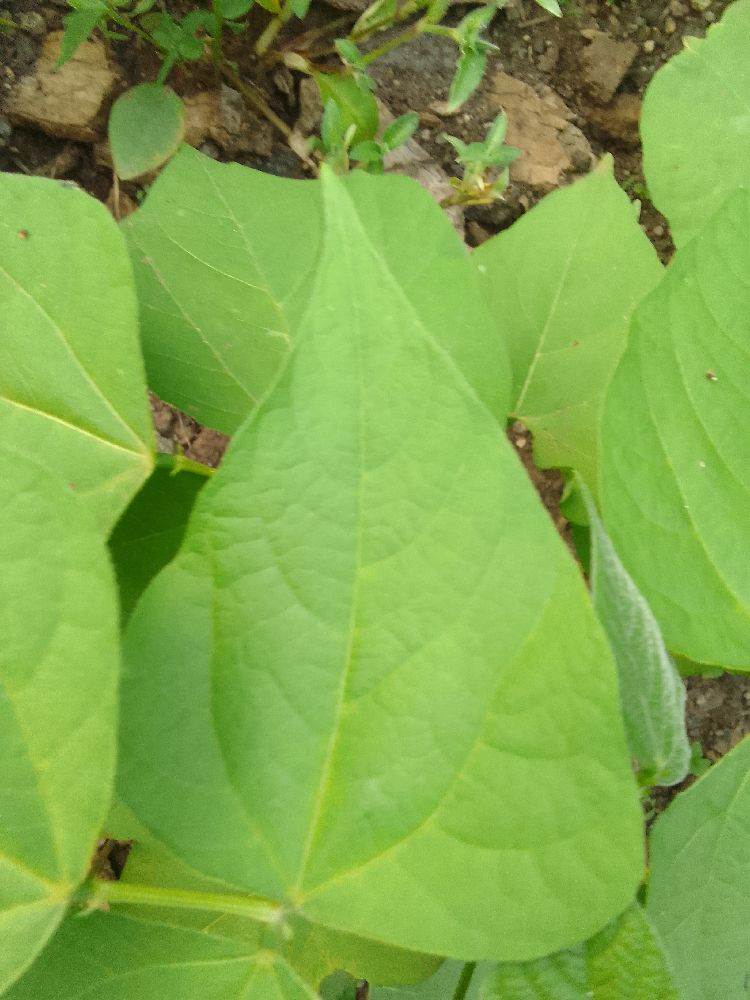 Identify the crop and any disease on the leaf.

common bean, healthy
